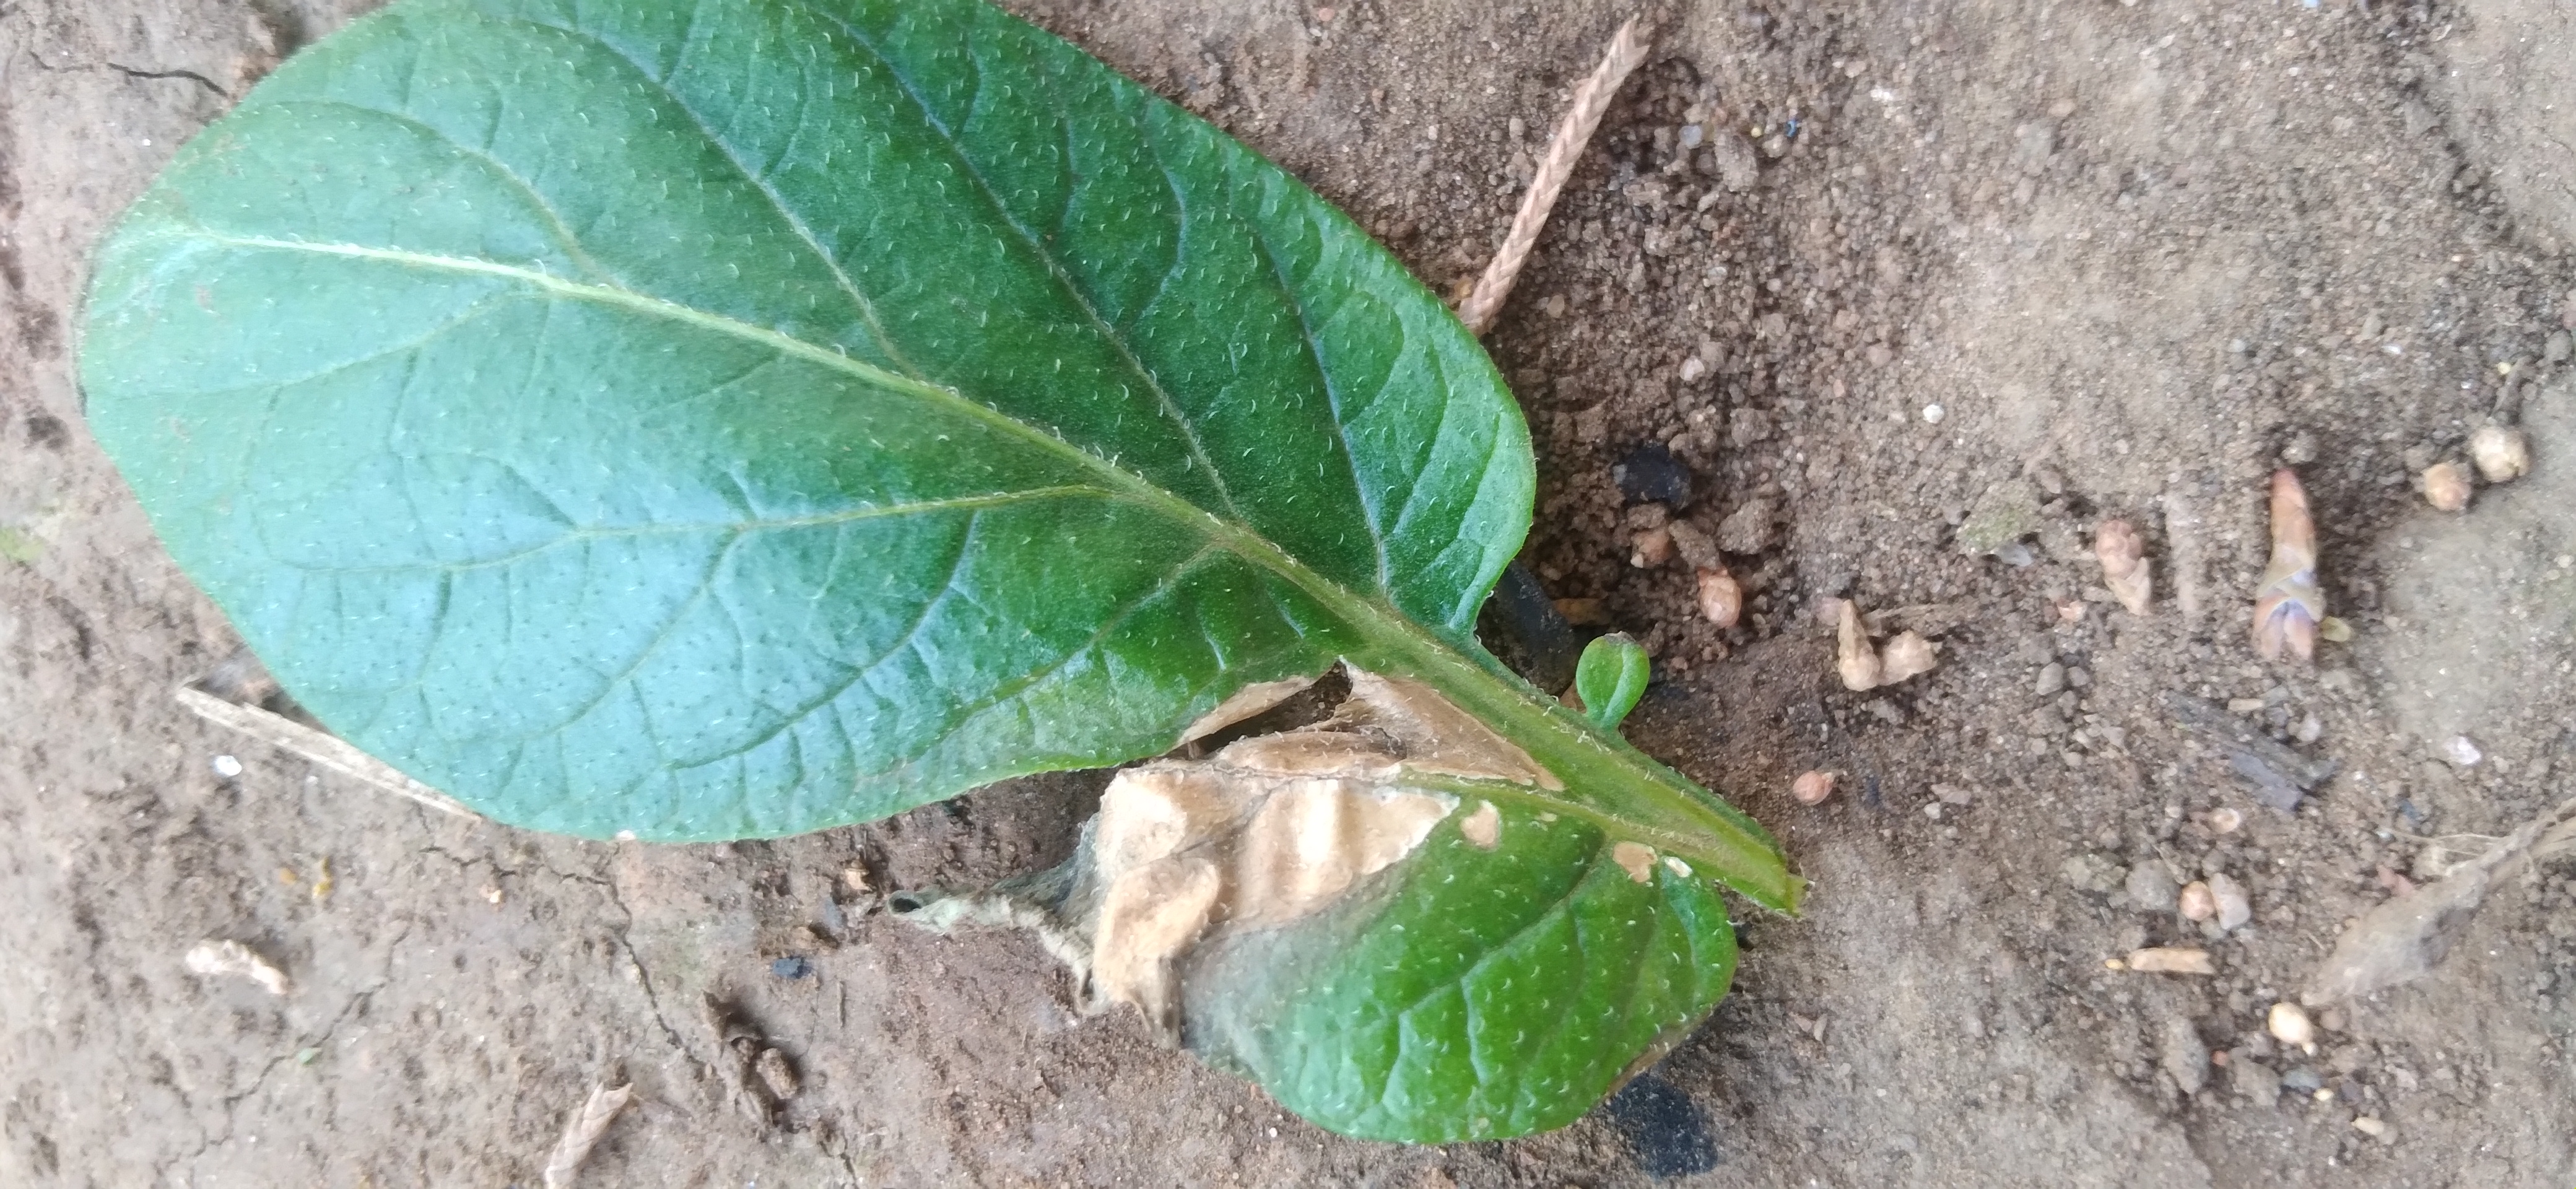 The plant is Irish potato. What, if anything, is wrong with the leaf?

early blight
